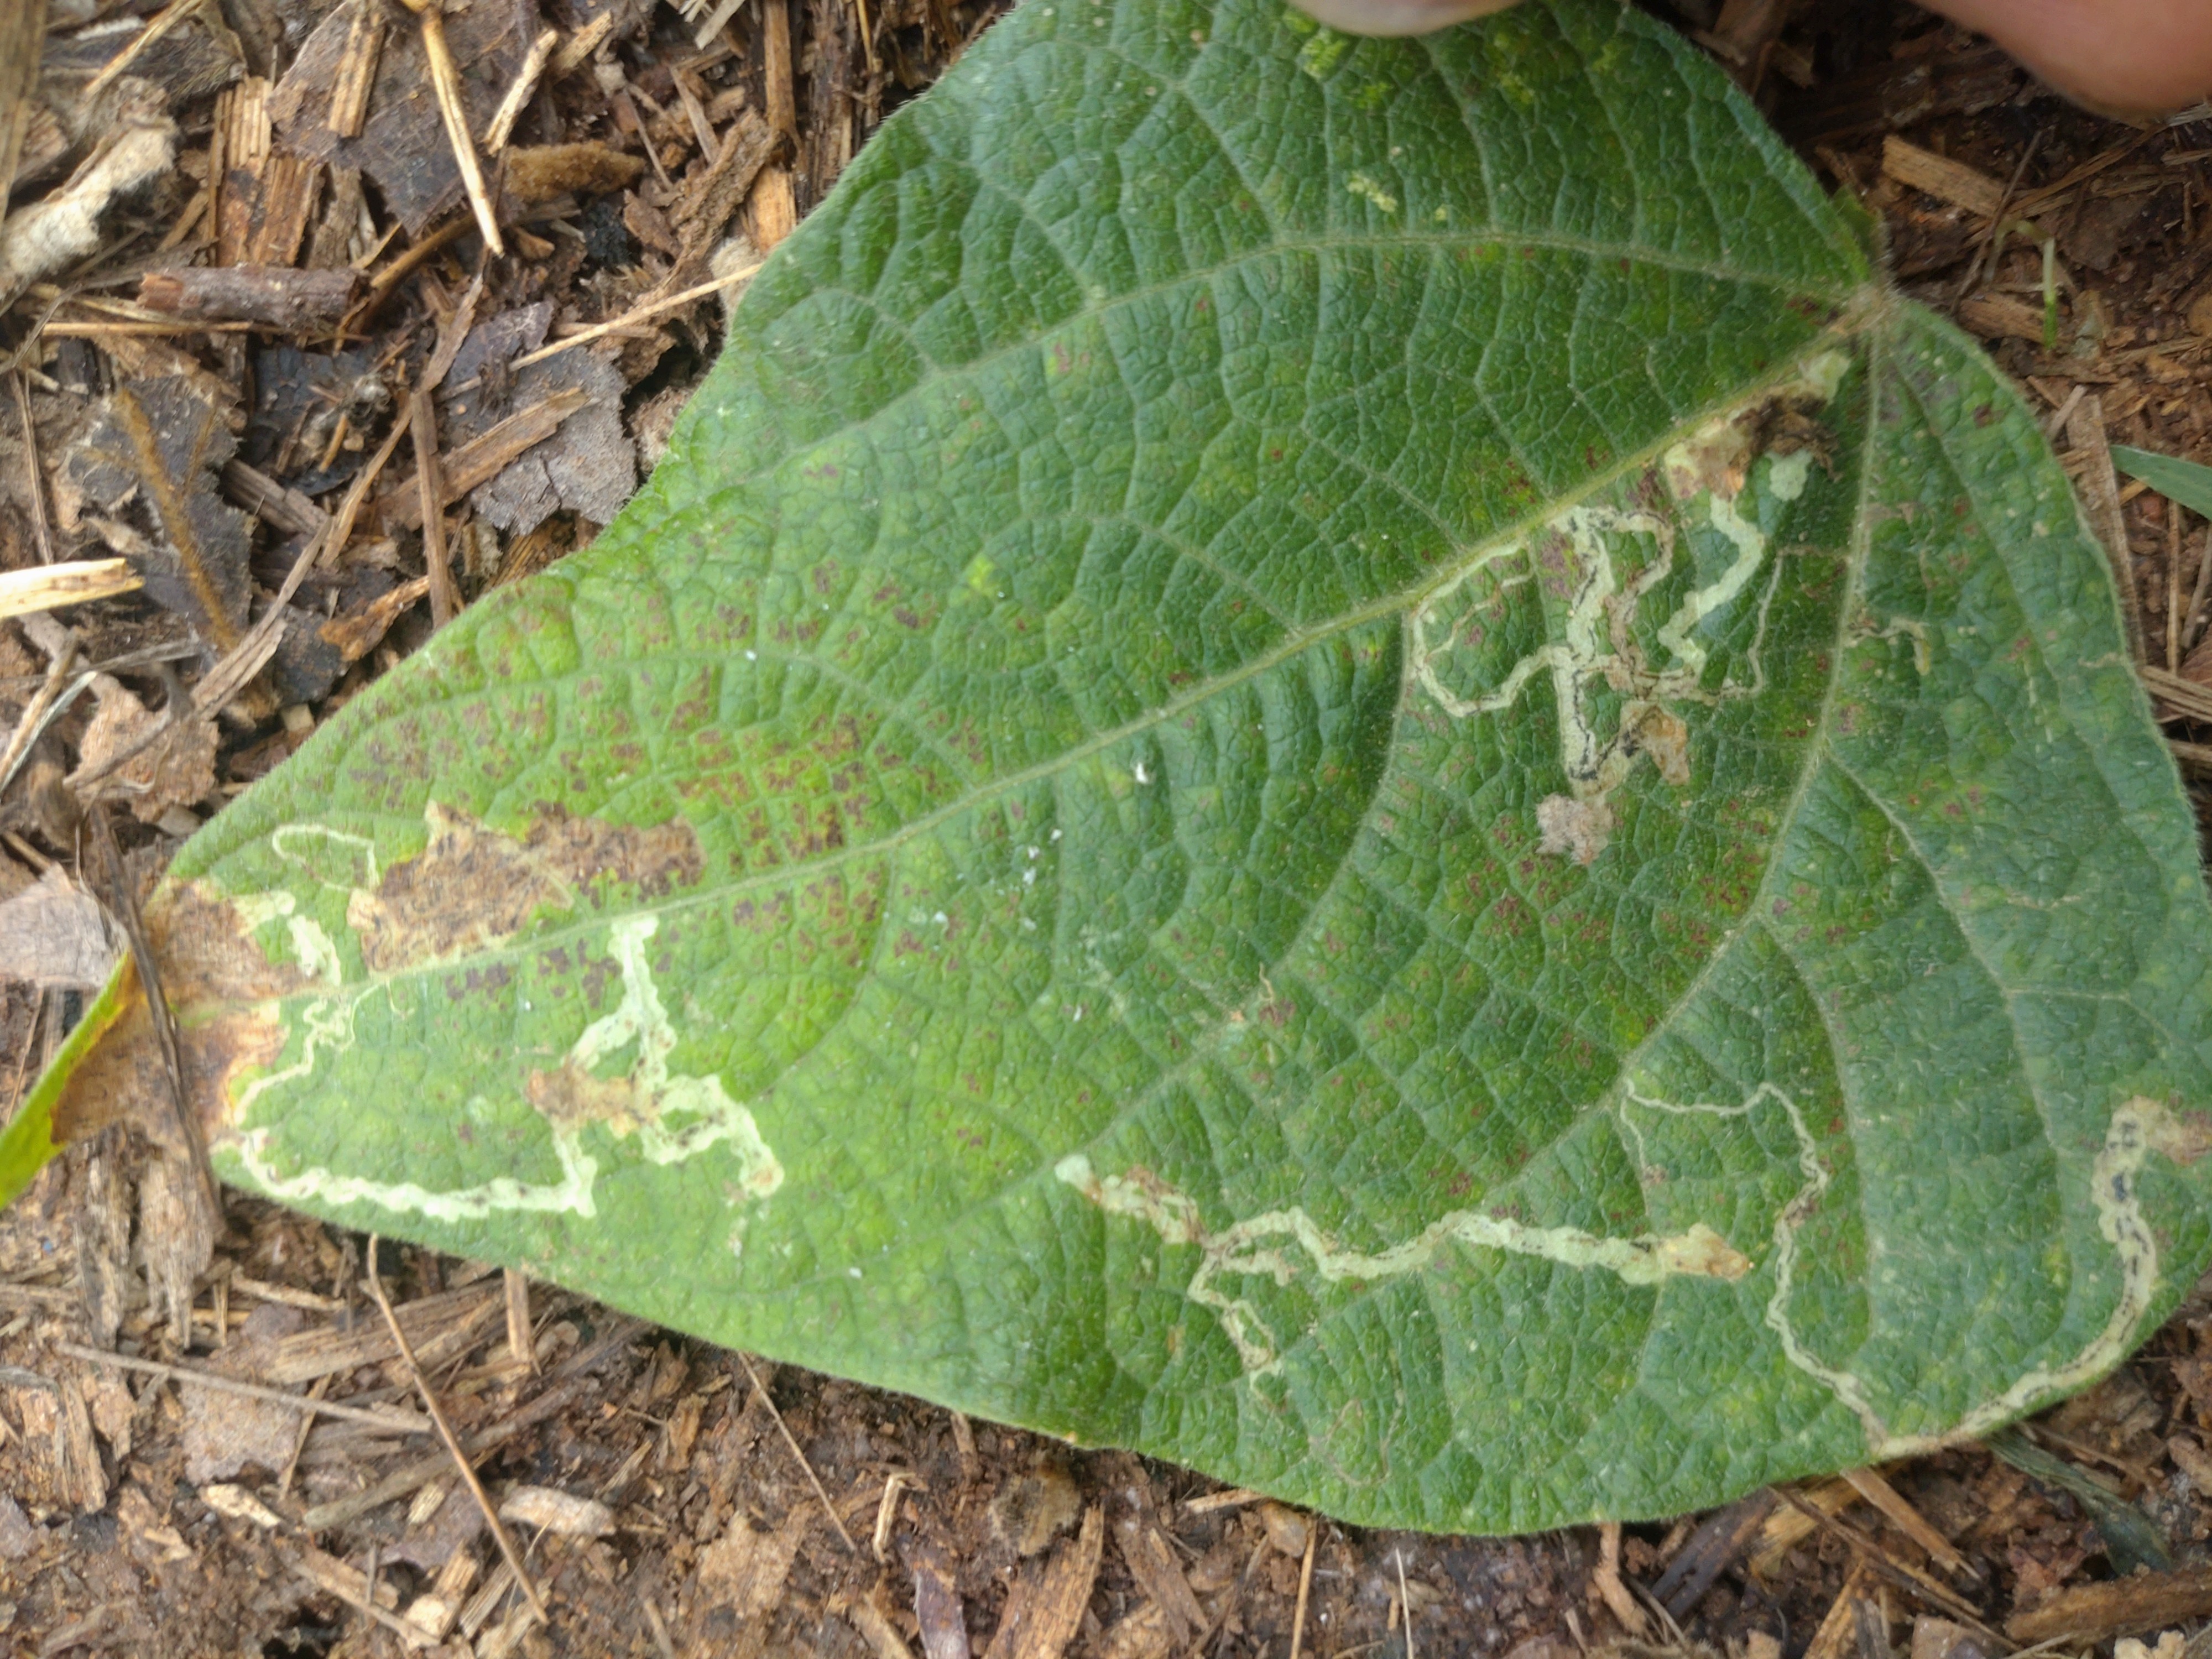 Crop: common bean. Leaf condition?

anthracnose
